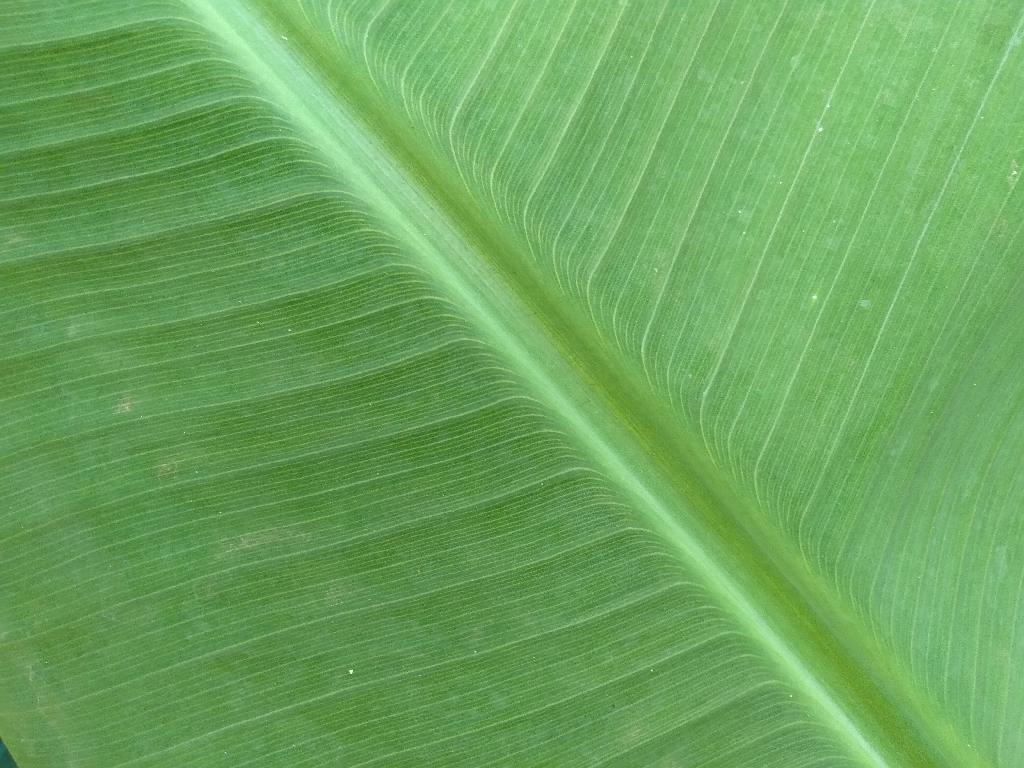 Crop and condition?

banana, healthy
